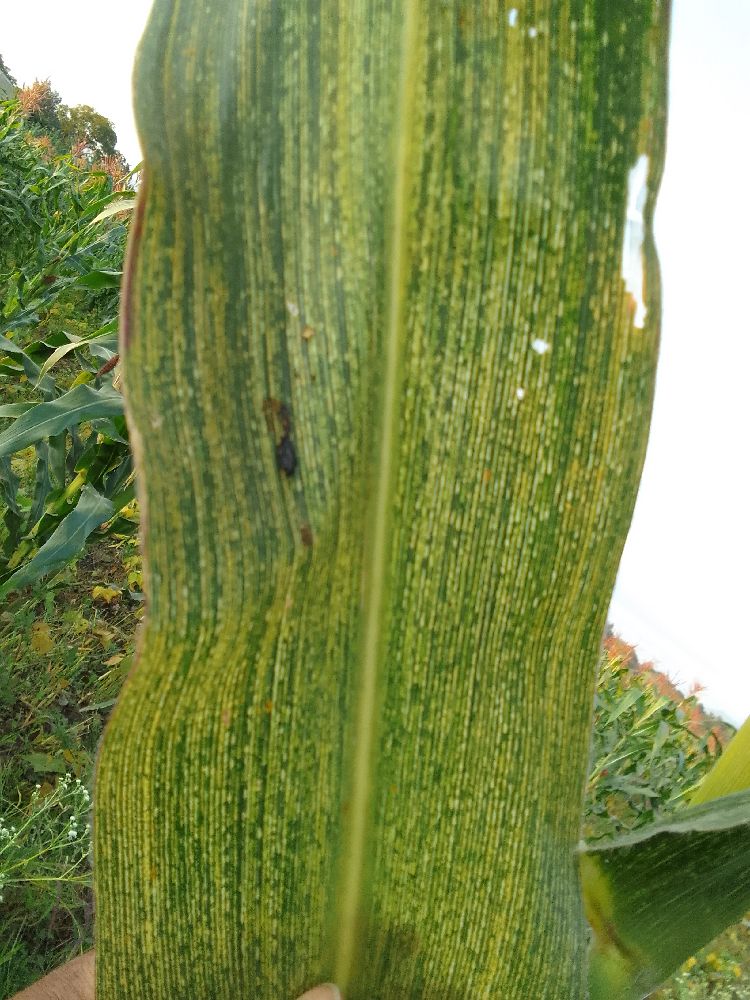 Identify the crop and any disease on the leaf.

maize, maize streak virus
